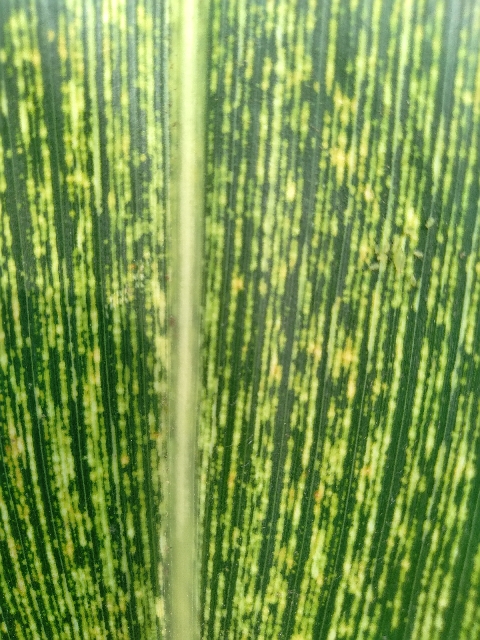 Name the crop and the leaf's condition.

maize, maize streak virus
